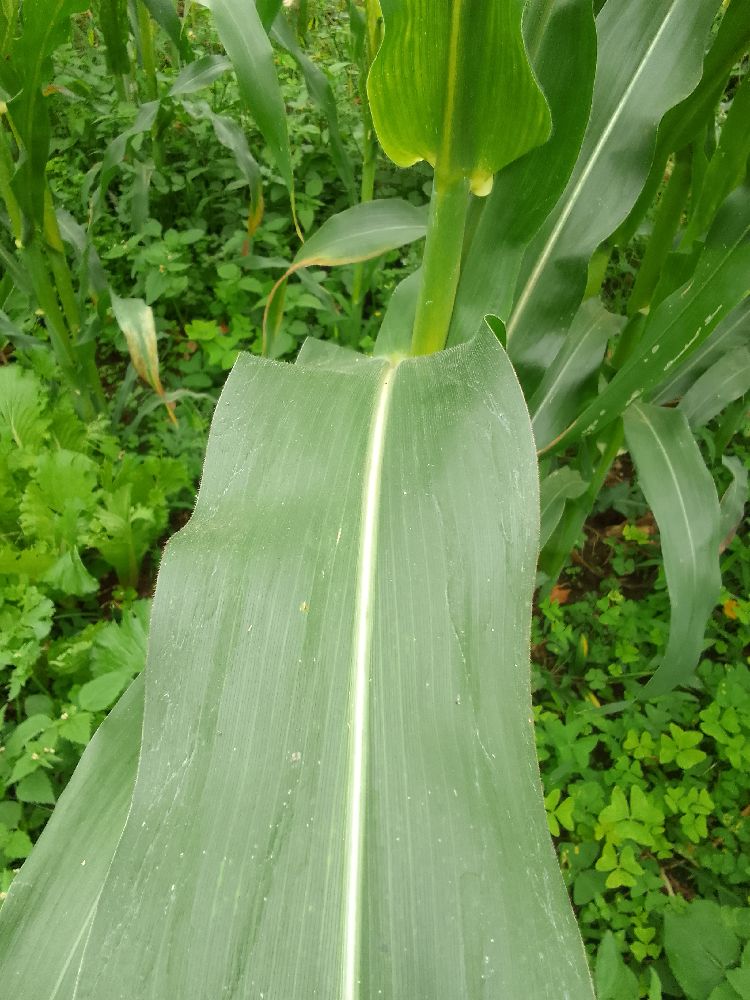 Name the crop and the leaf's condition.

maize, healthy
